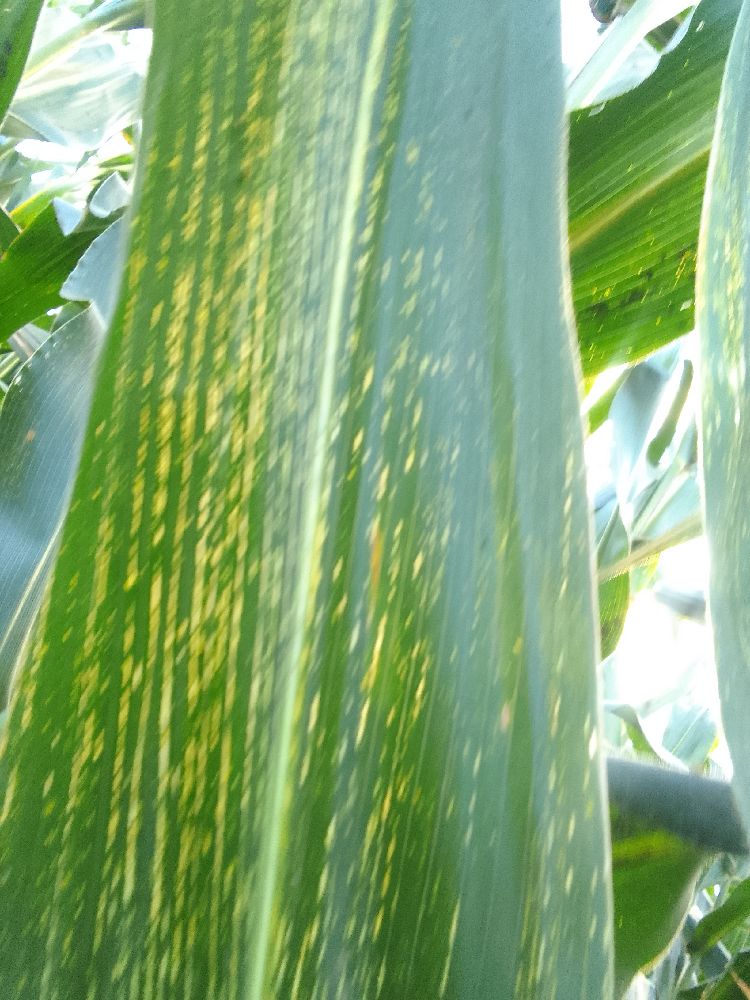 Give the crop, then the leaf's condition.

maize, maize streak virus
